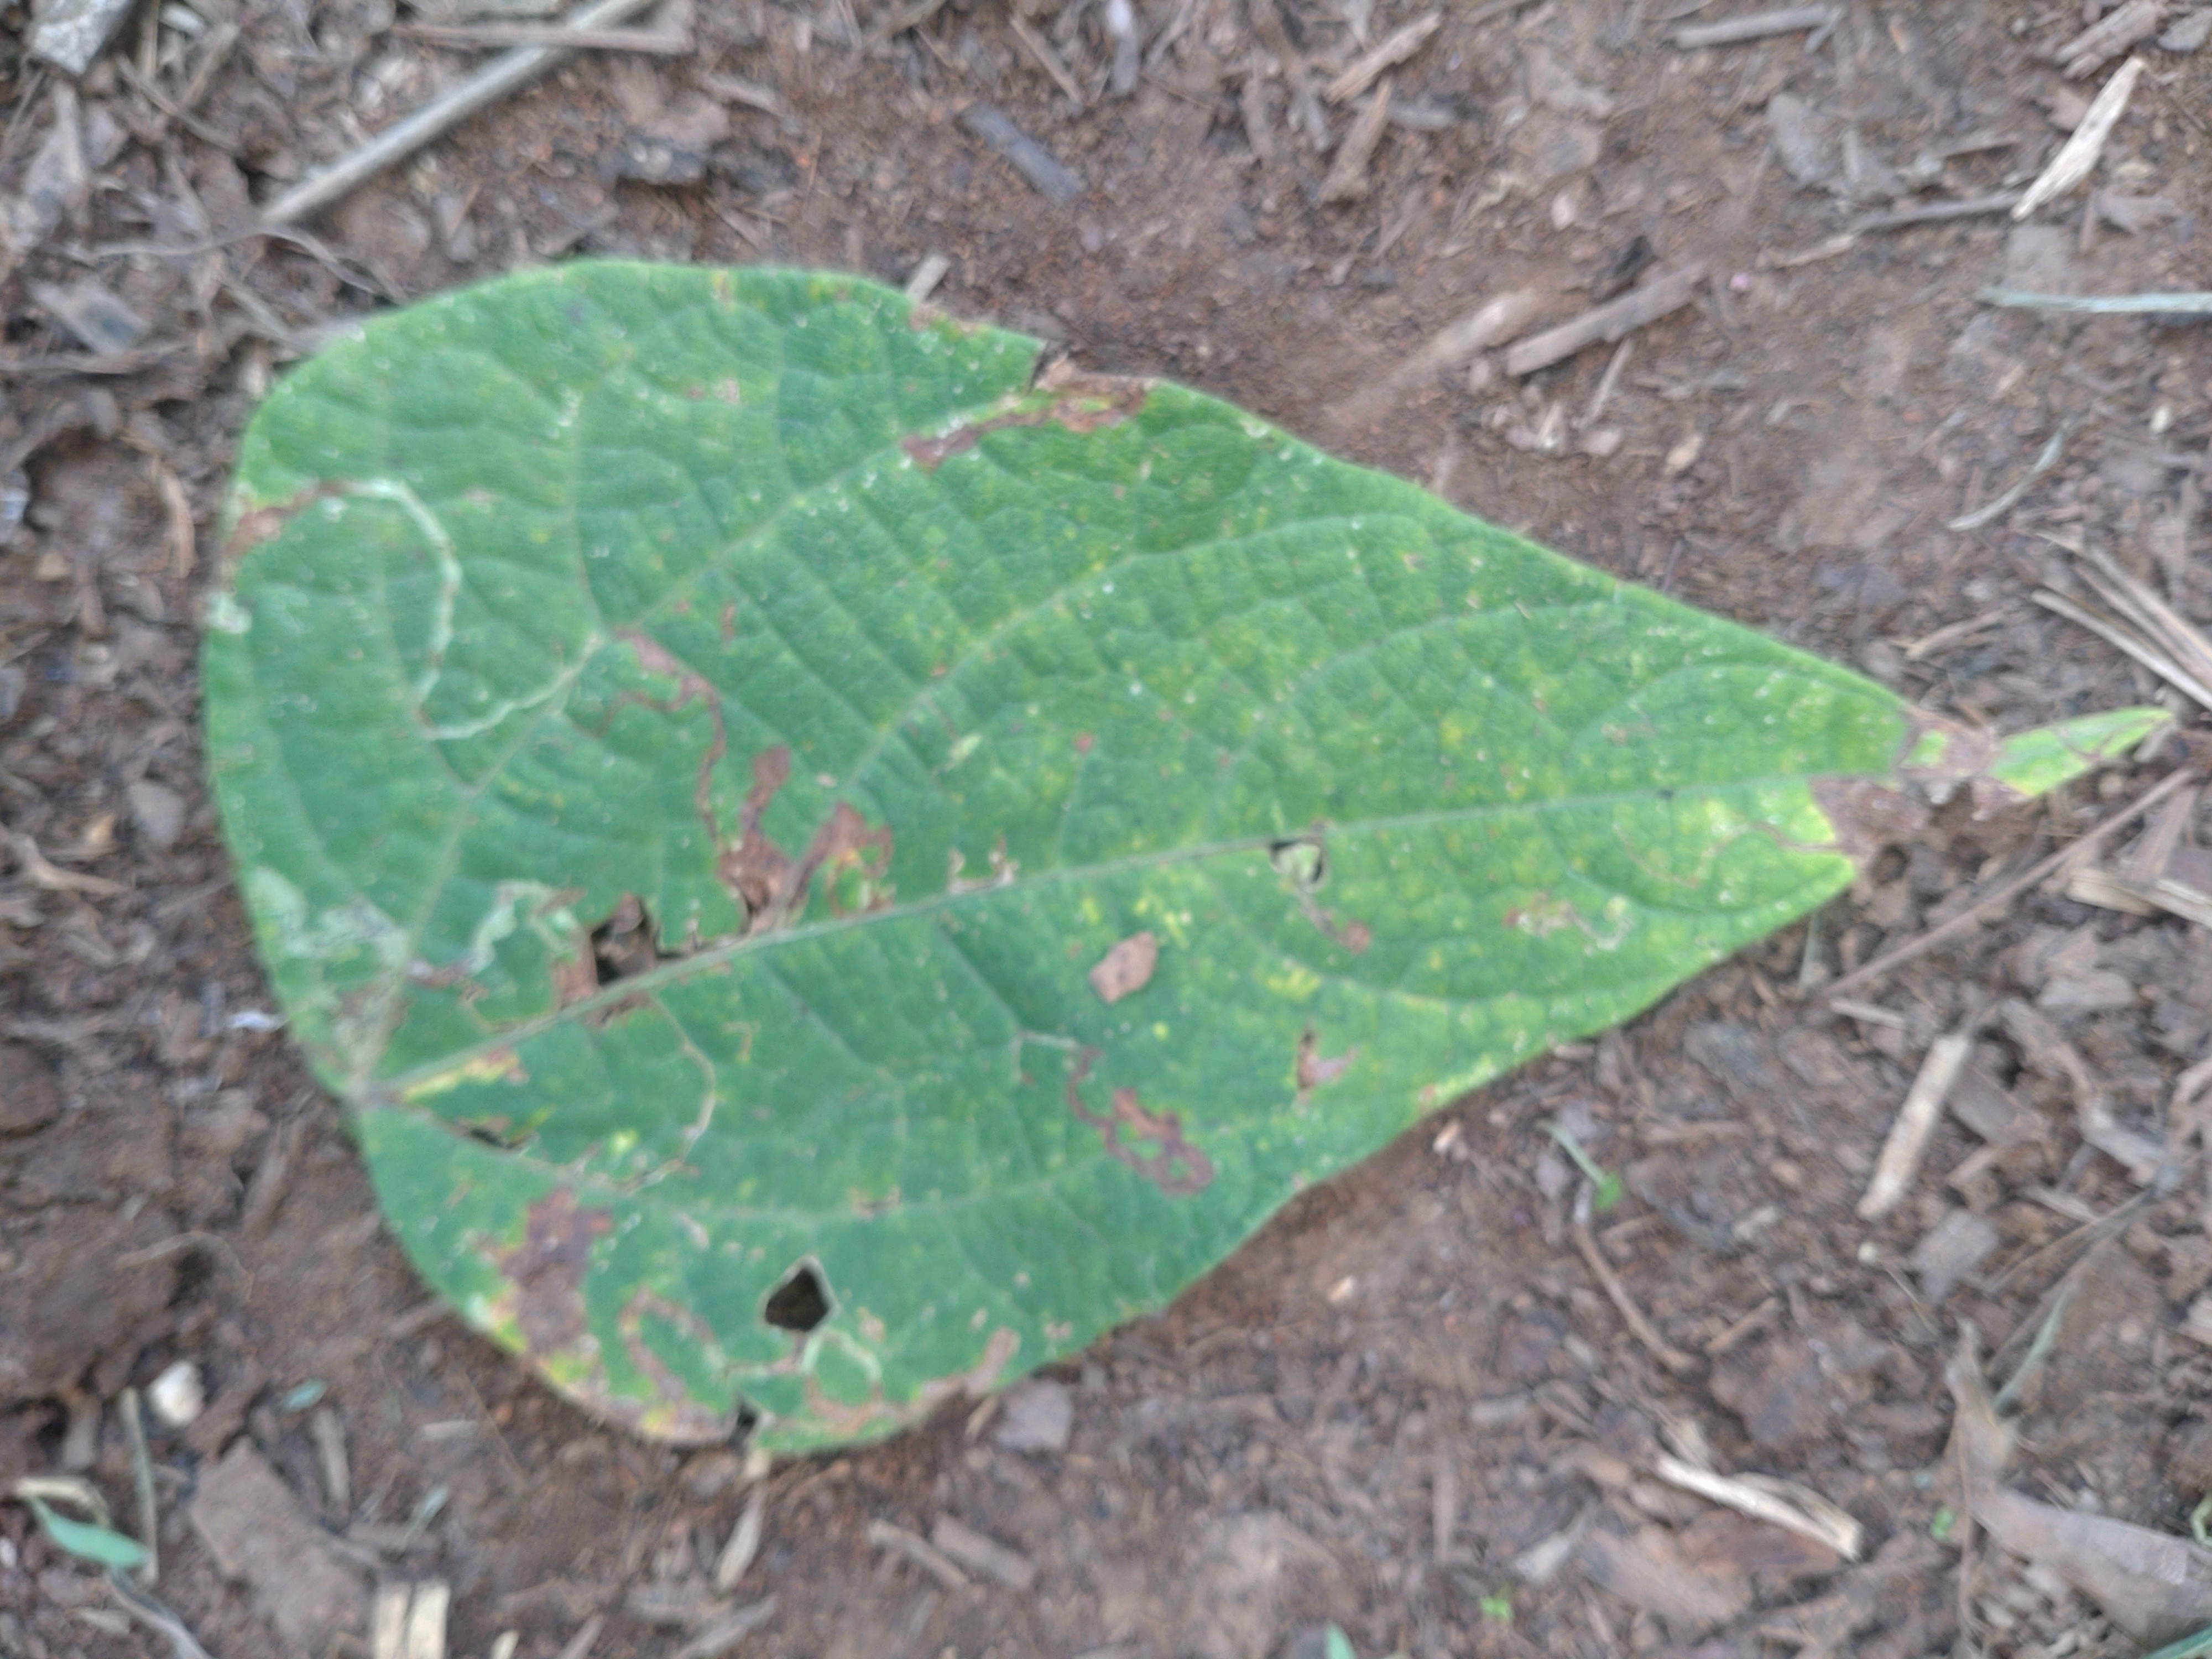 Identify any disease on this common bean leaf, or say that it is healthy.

anthracnose
